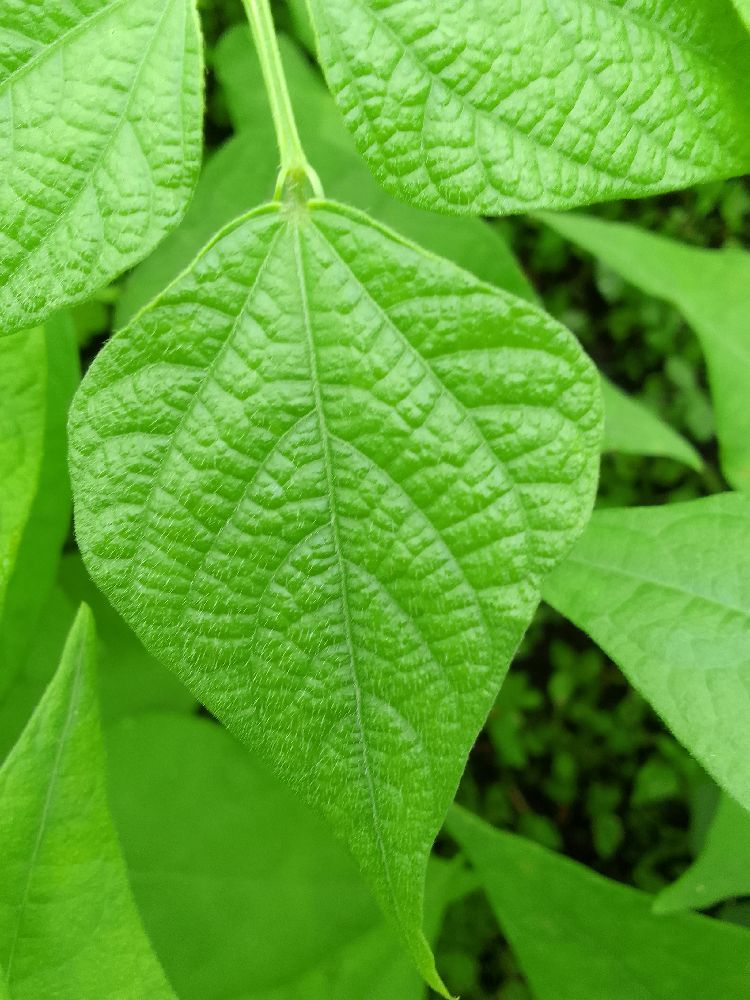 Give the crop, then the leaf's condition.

common bean, healthy
